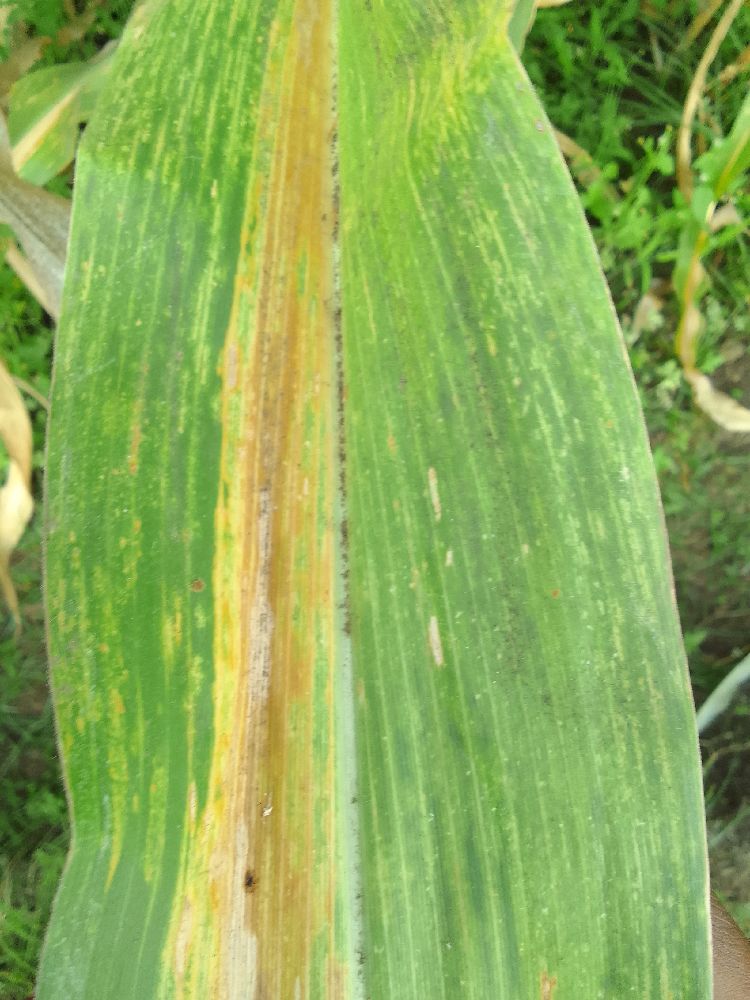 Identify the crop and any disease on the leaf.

maize, maize lethal necrosis
